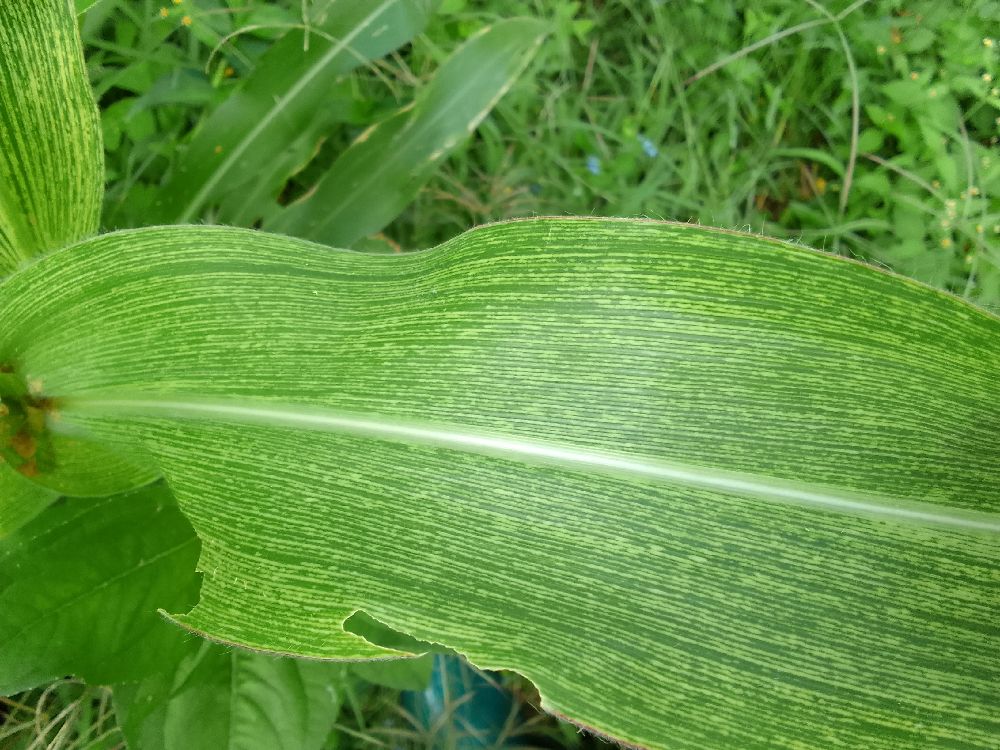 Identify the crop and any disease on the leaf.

maize, maize streak virus
